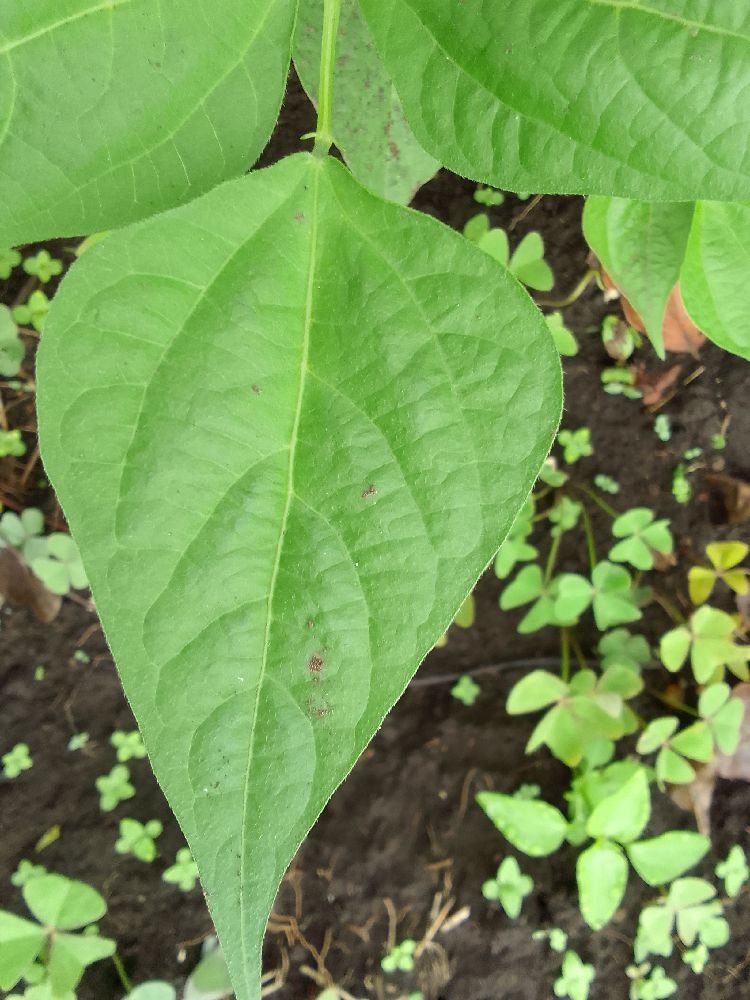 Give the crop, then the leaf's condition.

common bean, healthy
